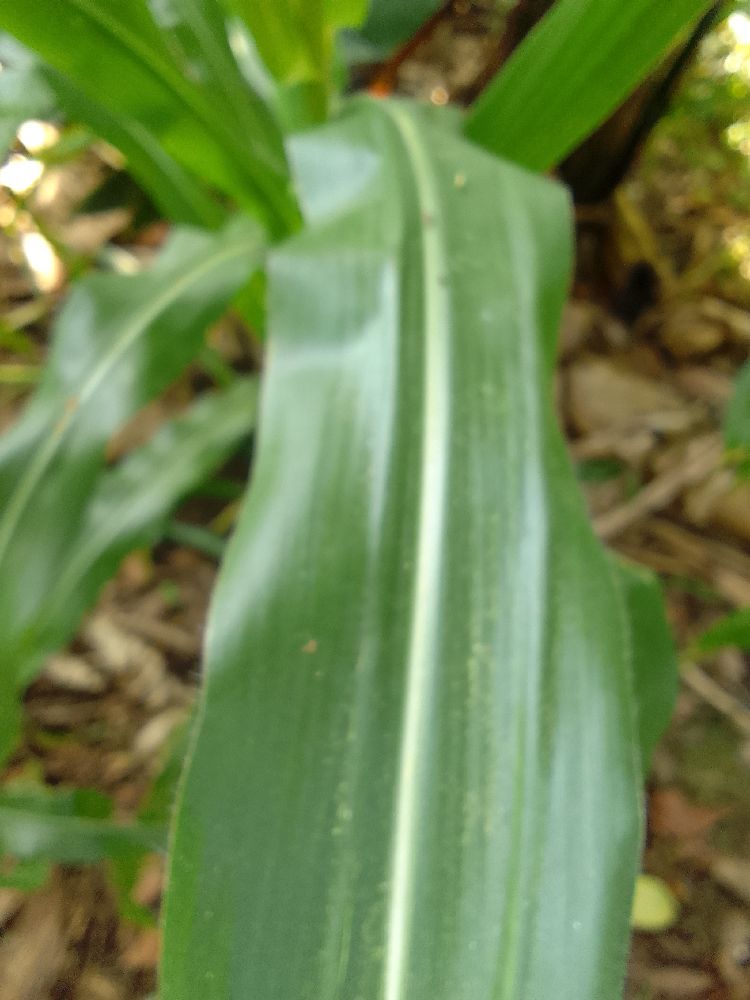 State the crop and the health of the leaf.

maize, healthy
